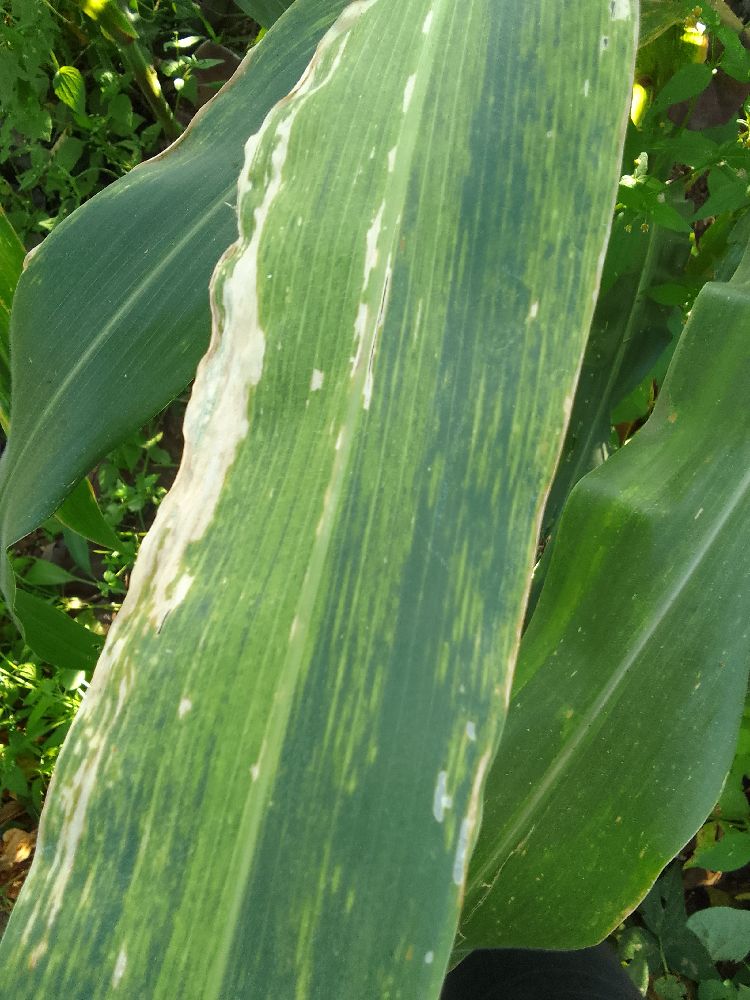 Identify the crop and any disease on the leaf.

maize, maize lethal necrosis
